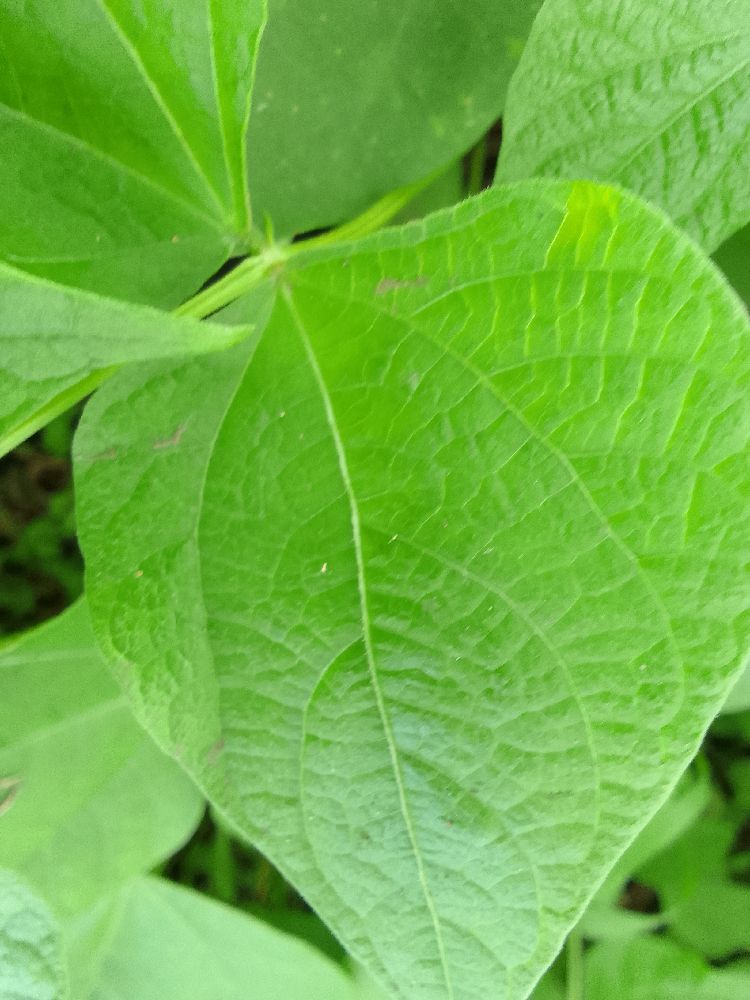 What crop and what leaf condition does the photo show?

common bean, healthy
